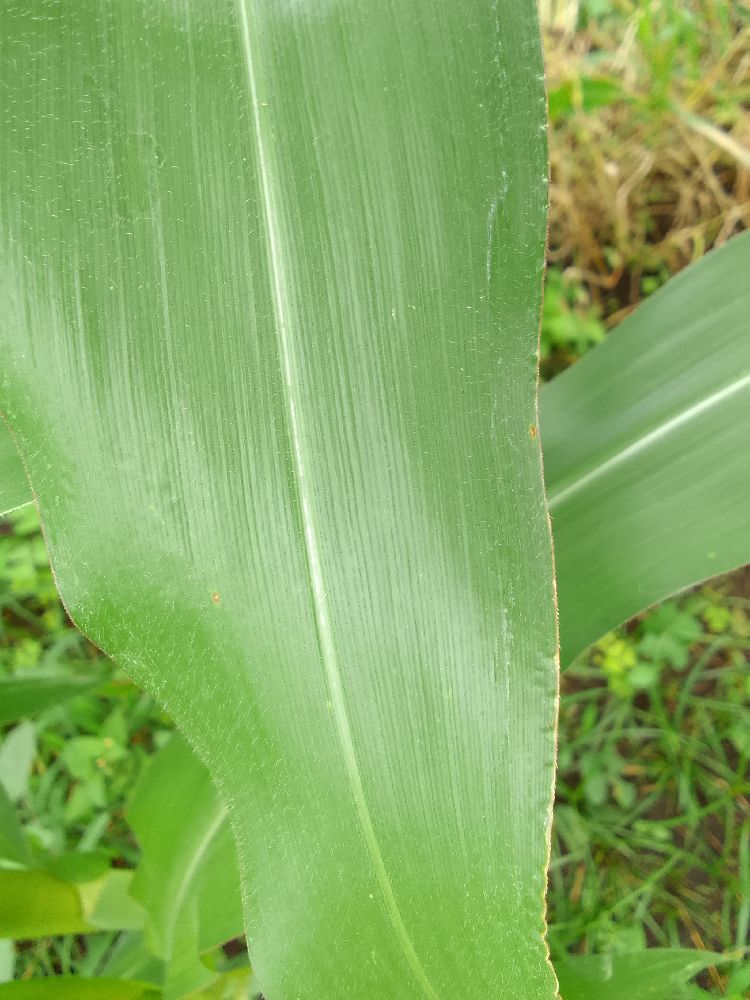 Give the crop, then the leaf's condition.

maize, healthy
